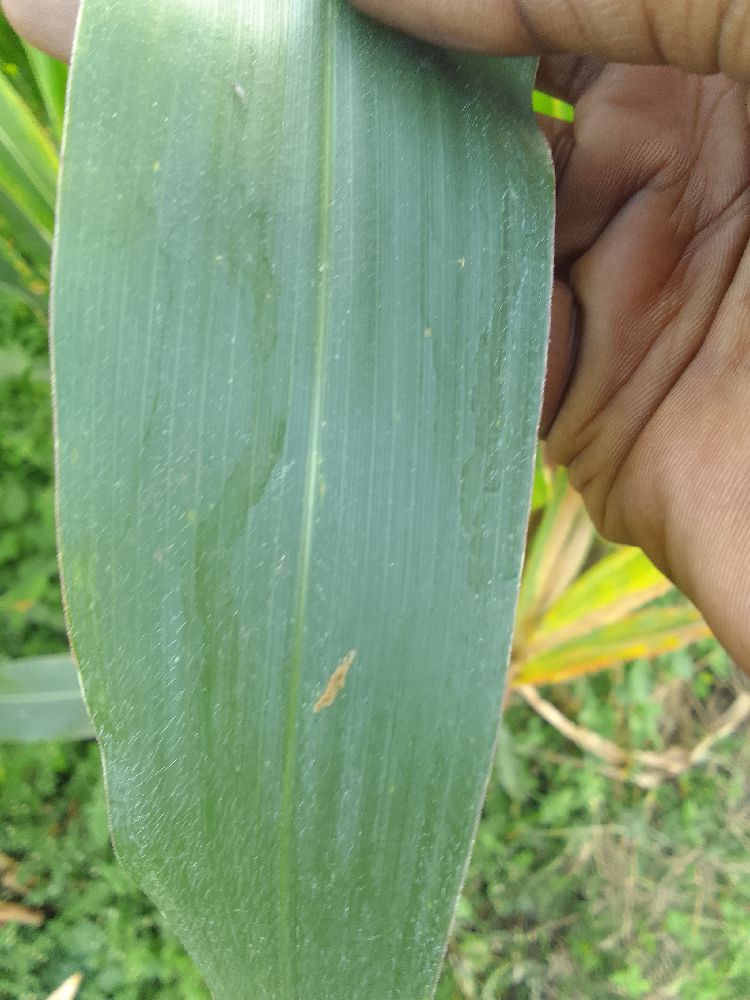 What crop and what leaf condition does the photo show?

maize, healthy
